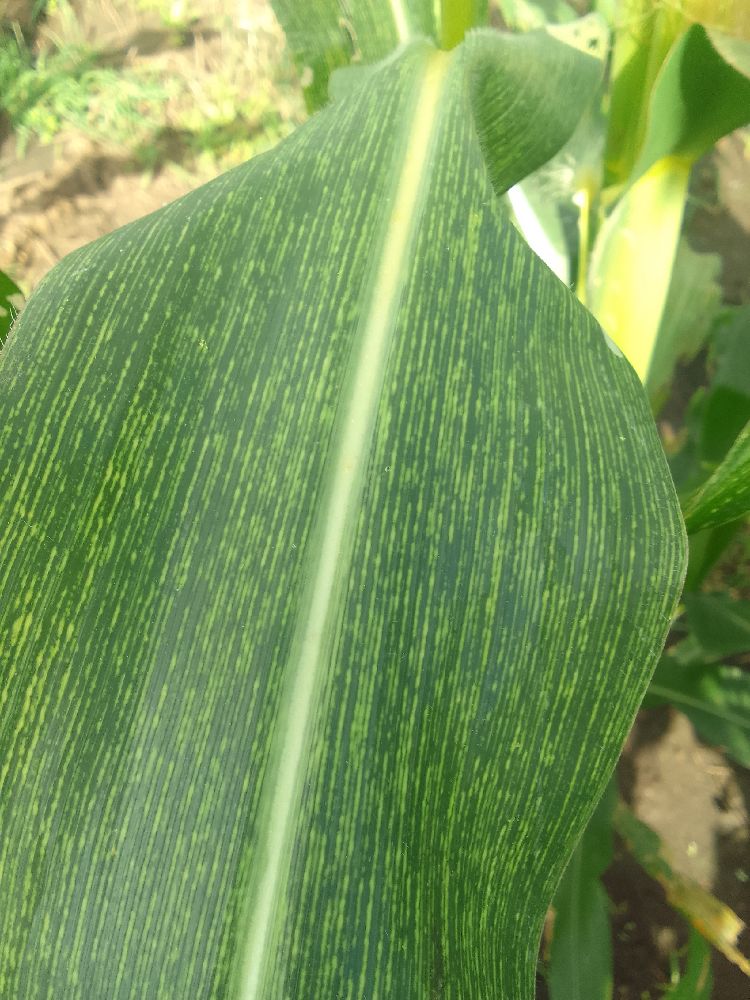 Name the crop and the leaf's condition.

maize, maize streak virus
